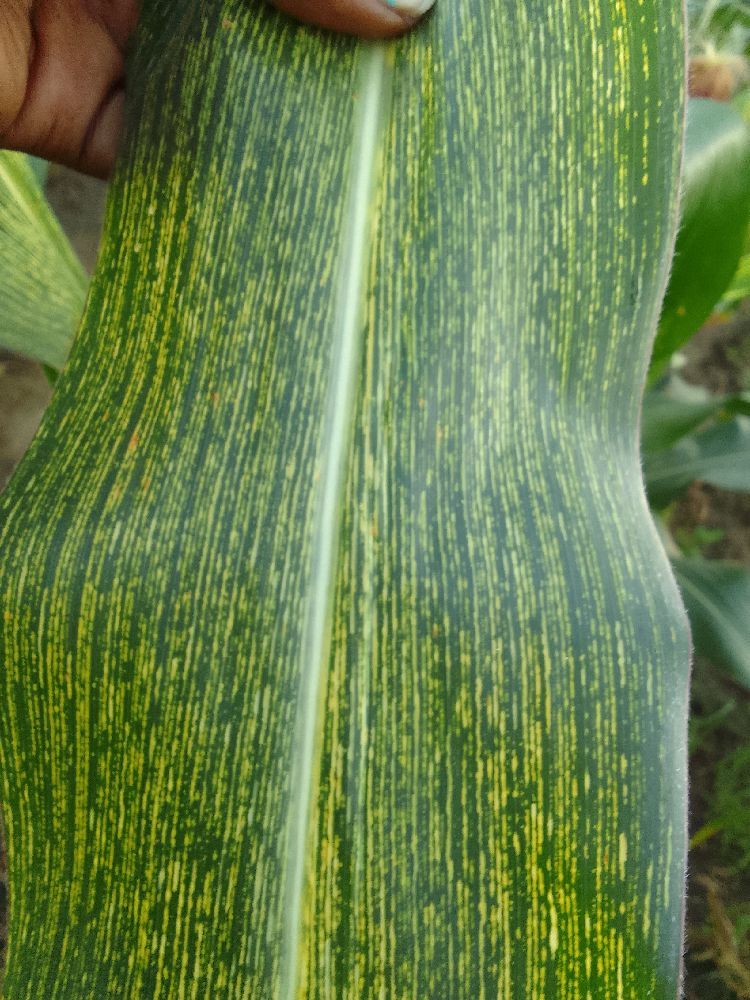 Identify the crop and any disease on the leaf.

maize, maize streak virus
